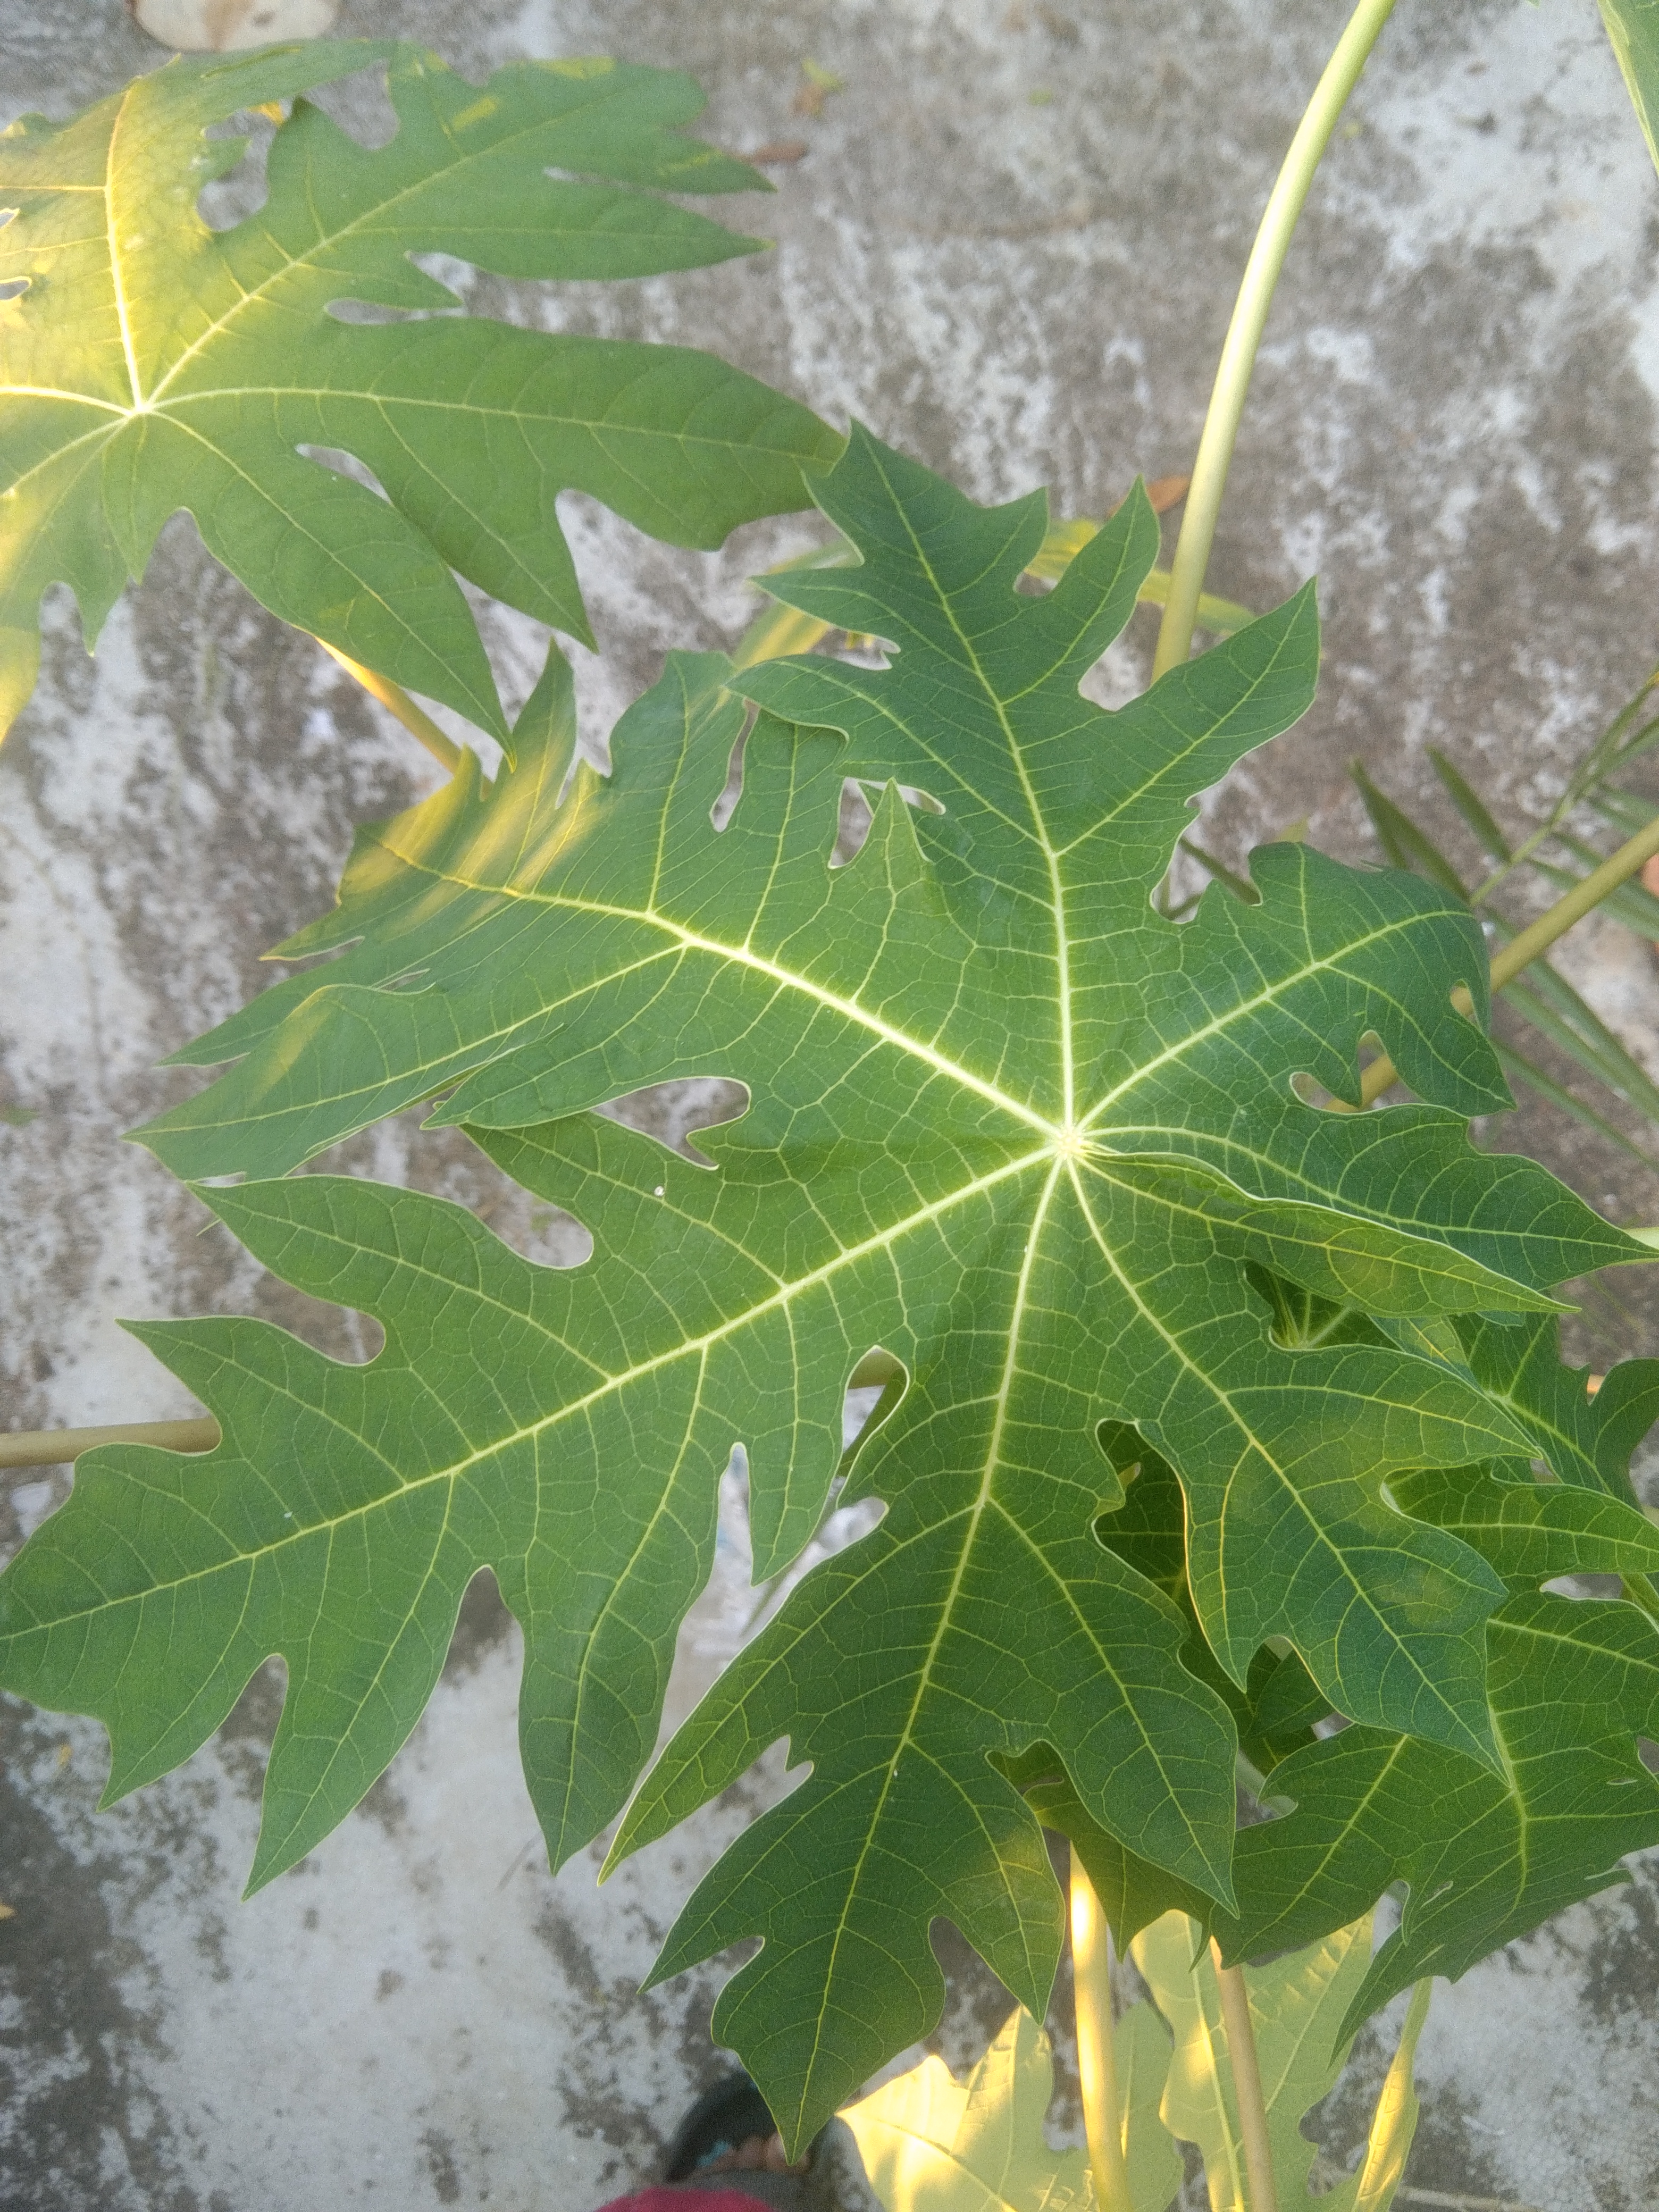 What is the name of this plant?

papaya
